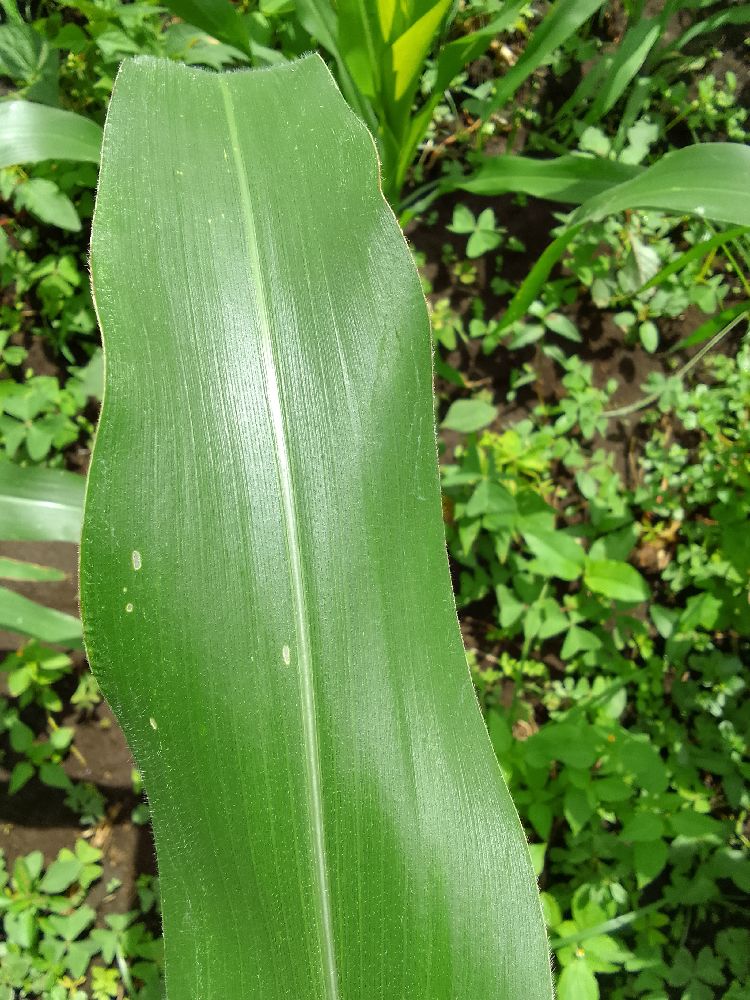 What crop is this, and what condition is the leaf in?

maize, healthy
